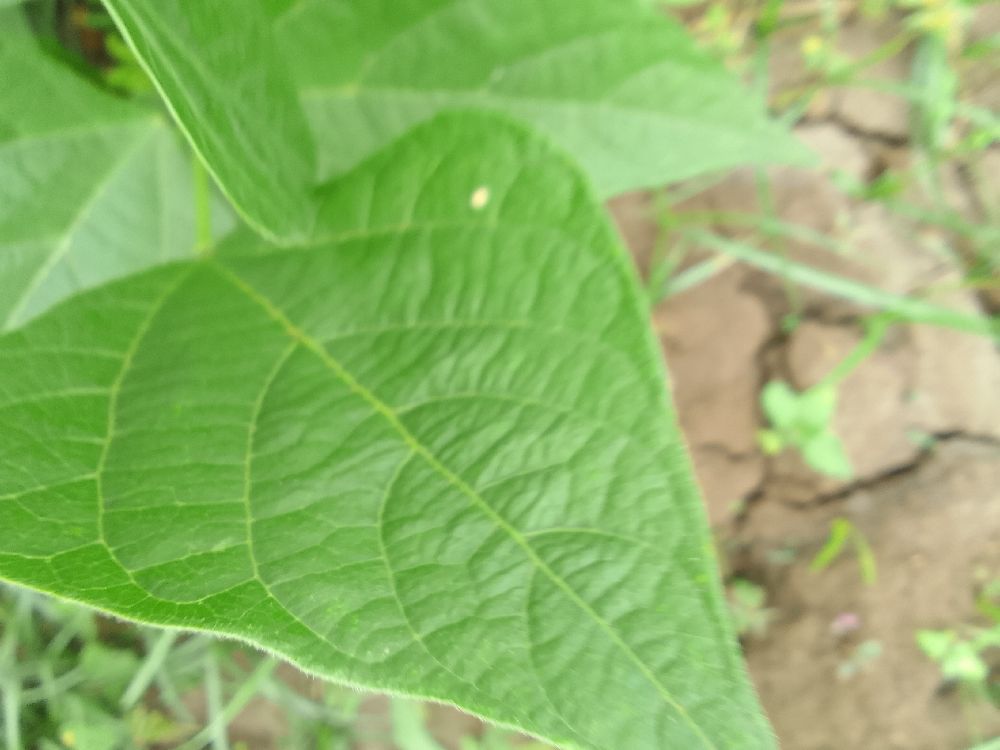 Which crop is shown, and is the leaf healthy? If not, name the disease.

common bean, healthy
